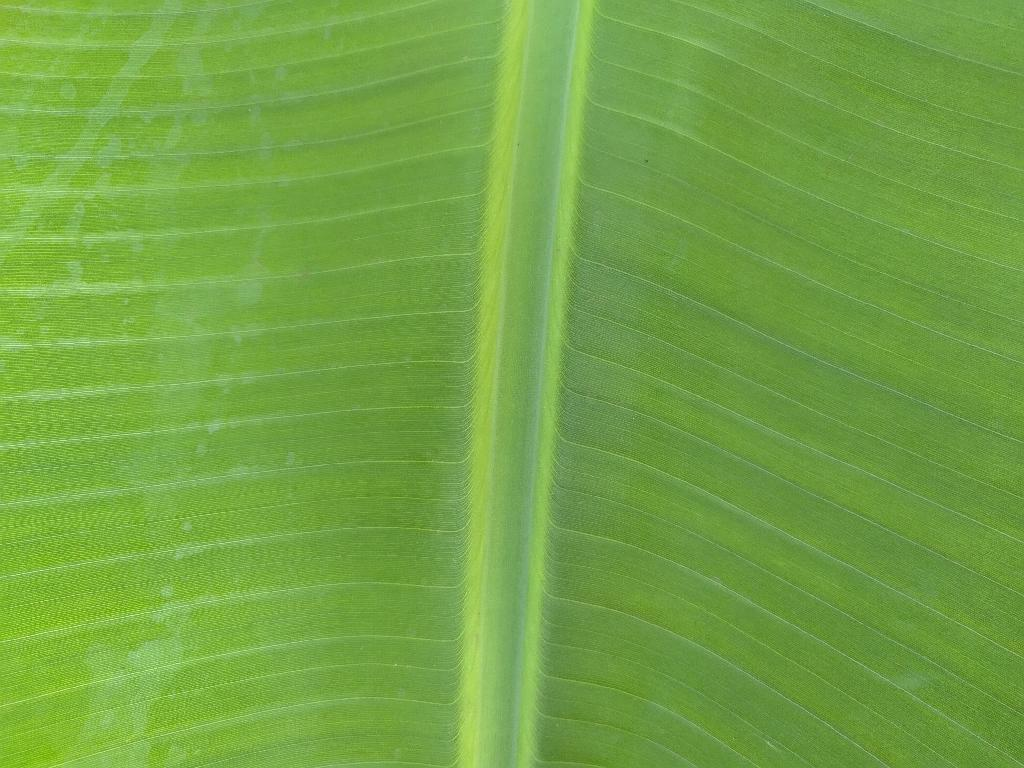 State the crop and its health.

banana, healthy
